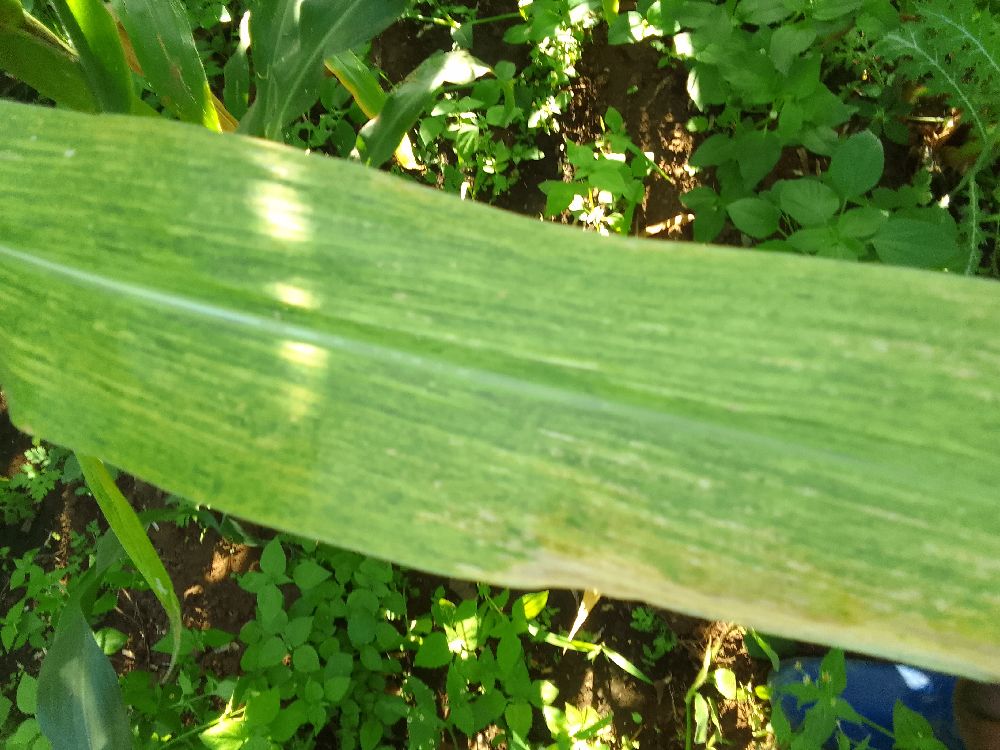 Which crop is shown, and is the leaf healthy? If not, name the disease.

maize, maize lethal necrosis
